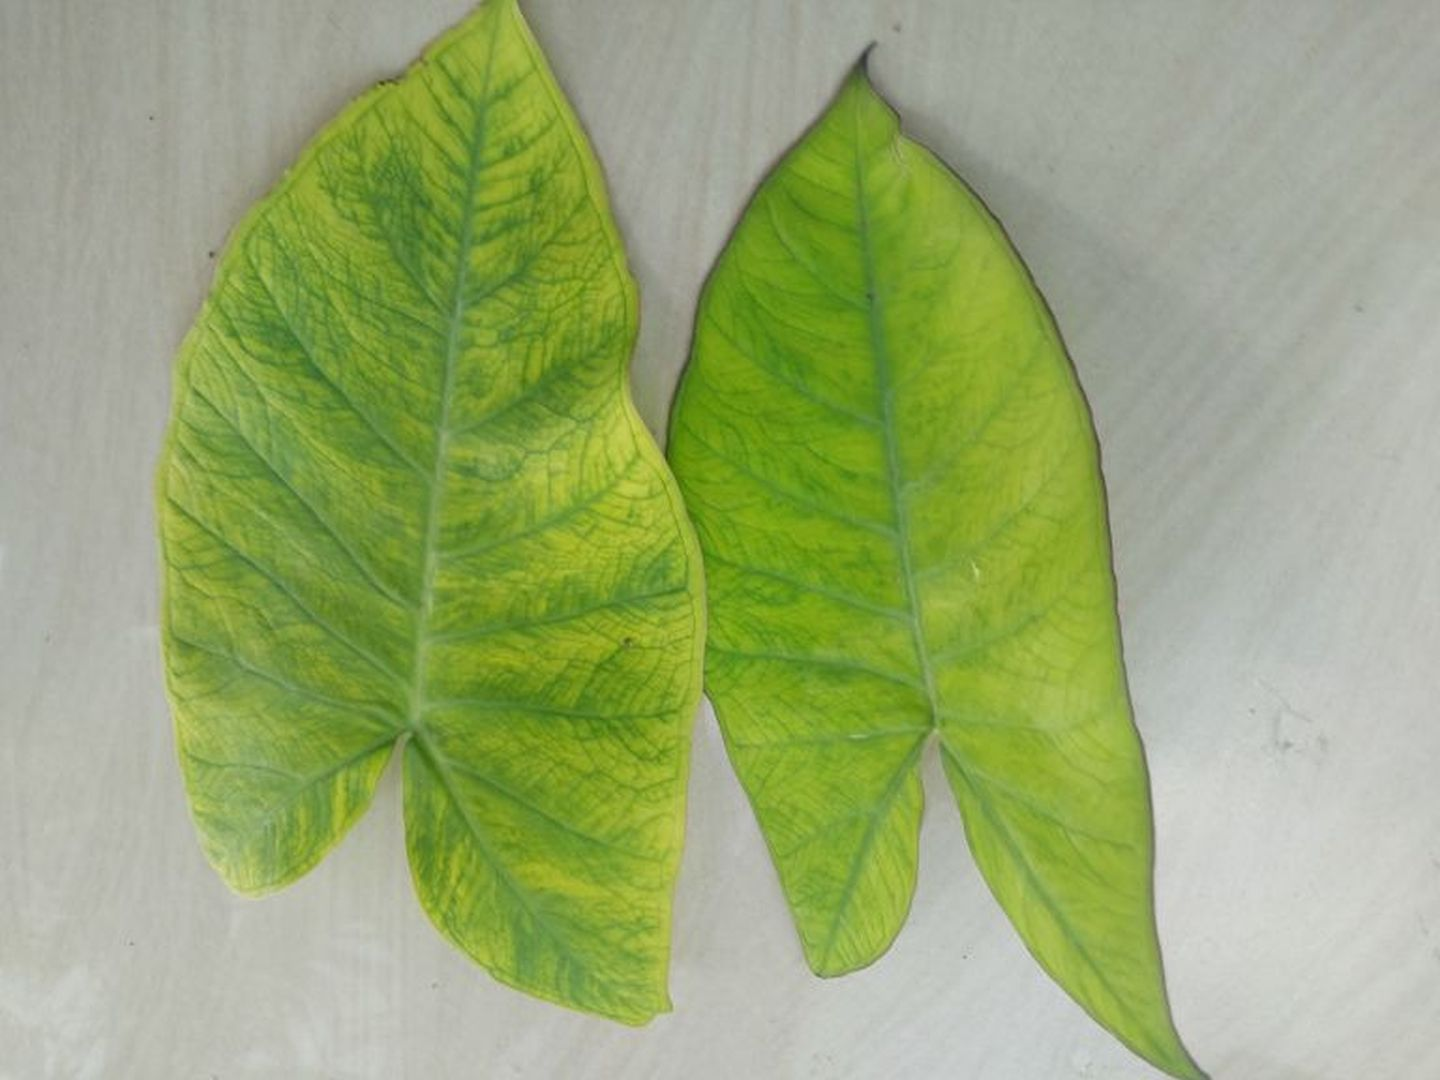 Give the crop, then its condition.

taro, mosaic
